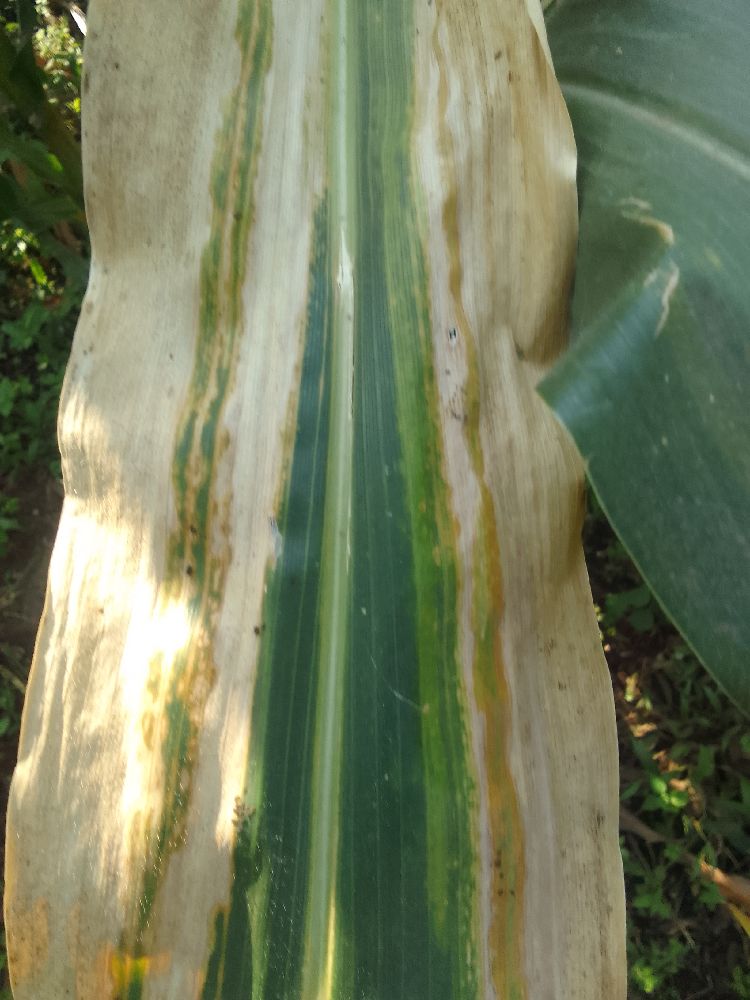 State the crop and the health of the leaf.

maize, maize lethal necrosis
